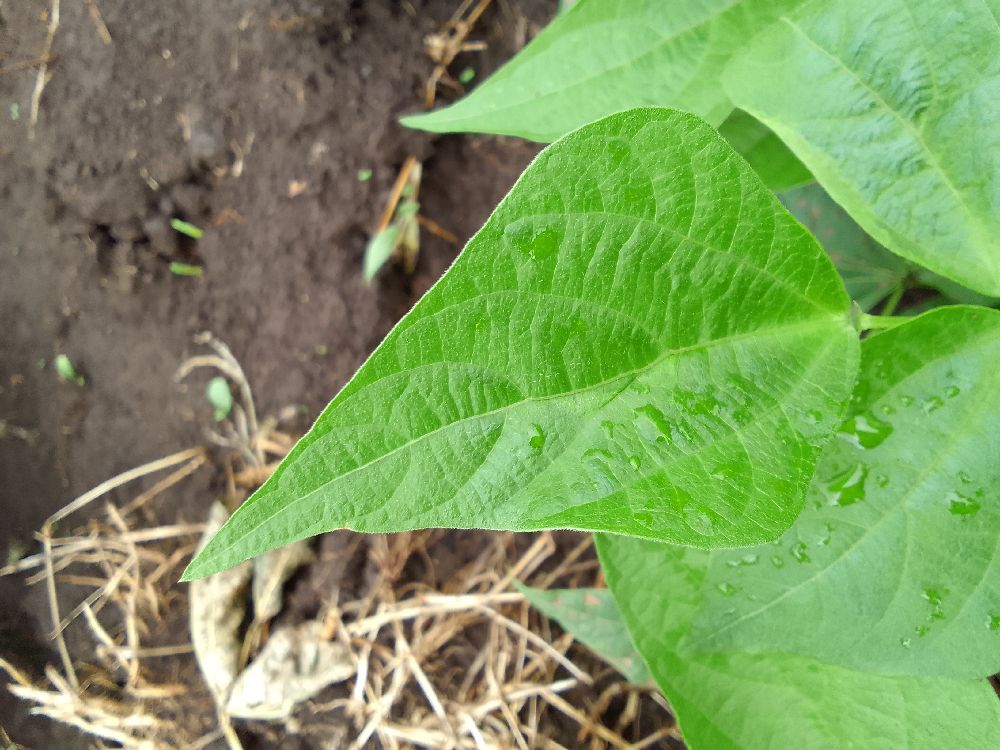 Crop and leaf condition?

common bean, healthy
